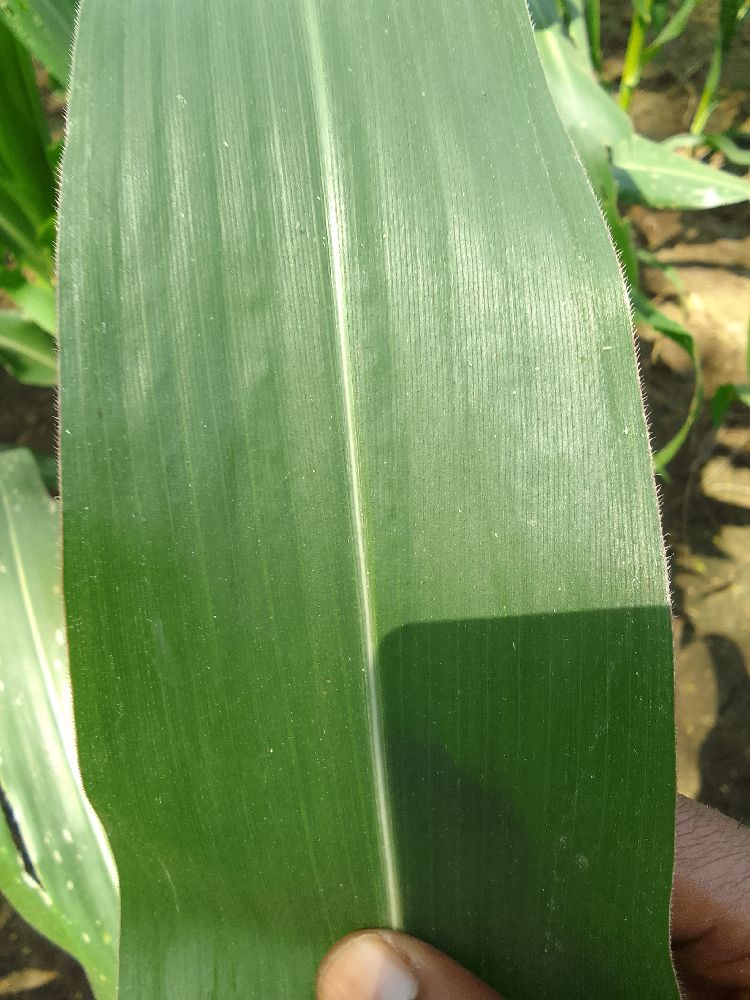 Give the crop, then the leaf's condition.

maize, healthy
